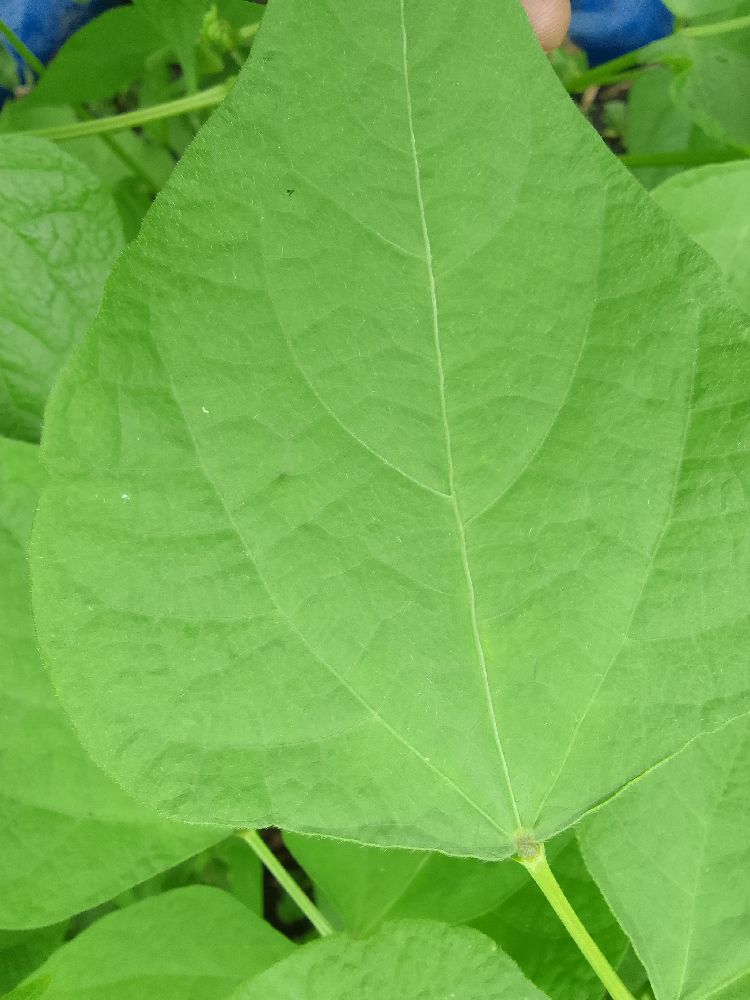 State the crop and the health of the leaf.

common bean, healthy
